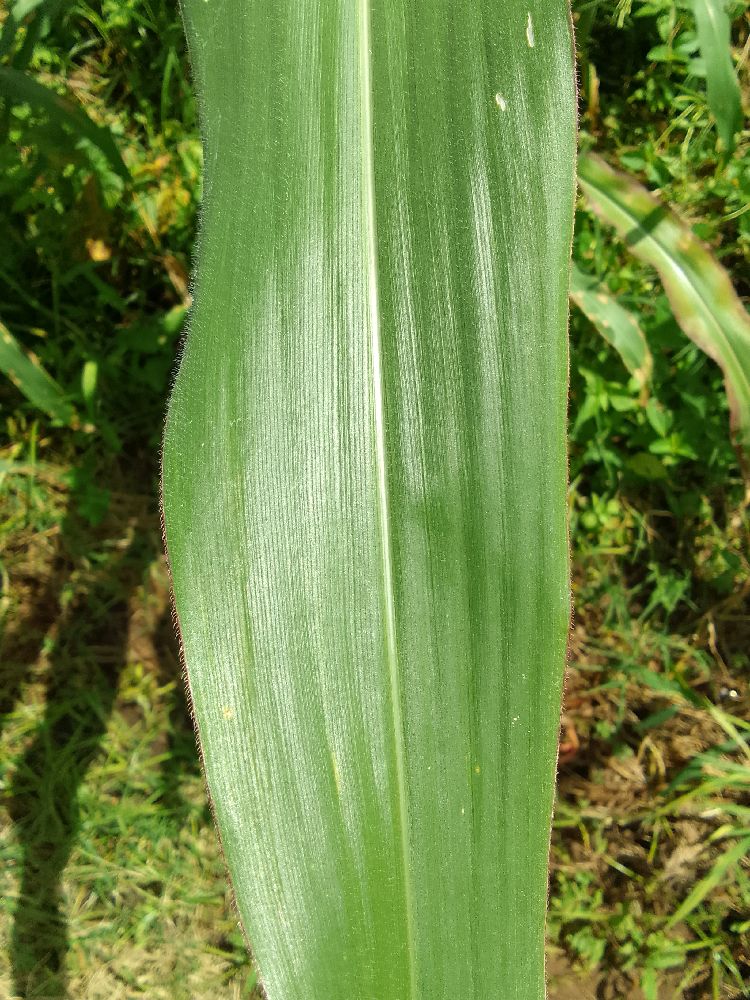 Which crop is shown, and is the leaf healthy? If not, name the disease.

maize, healthy
